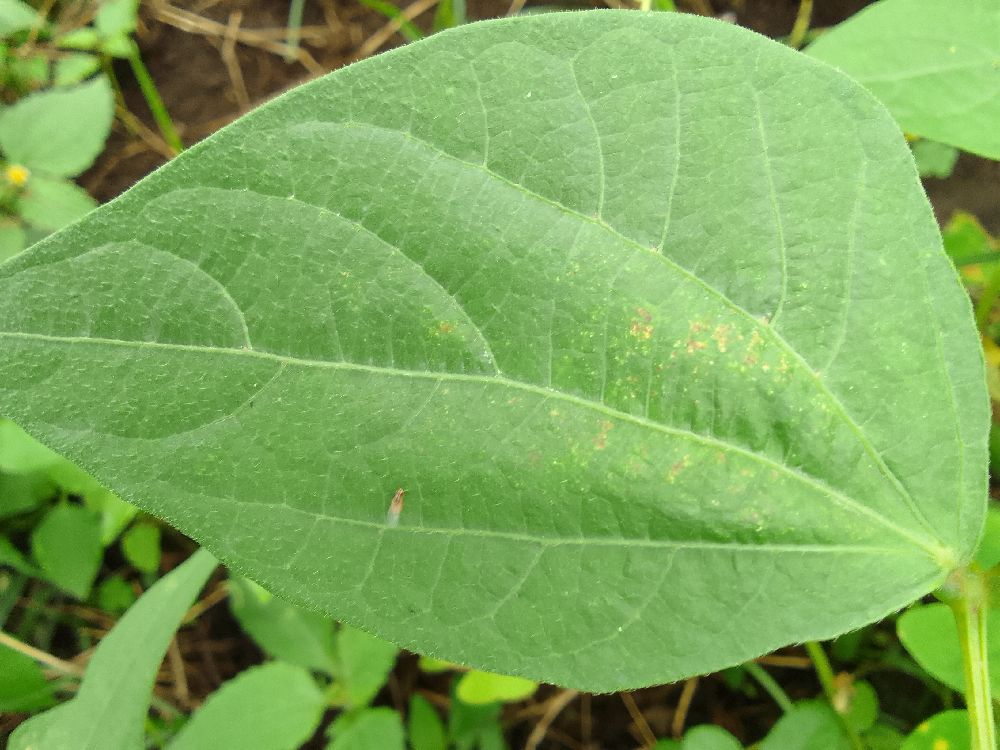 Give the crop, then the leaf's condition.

common bean, healthy
